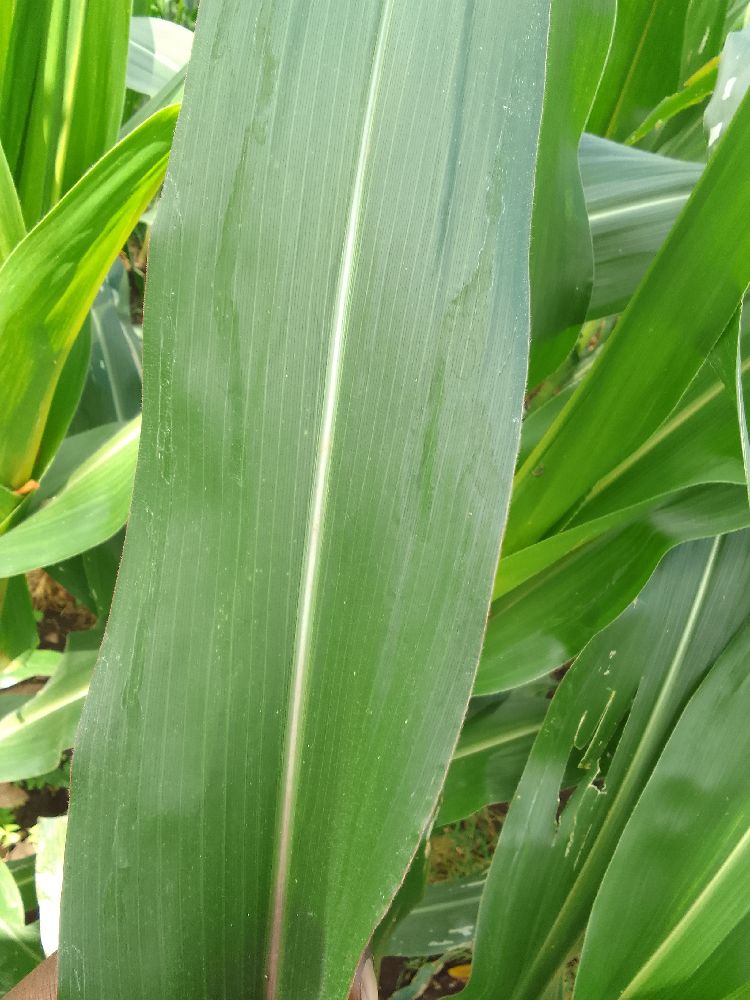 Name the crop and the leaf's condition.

maize, healthy
